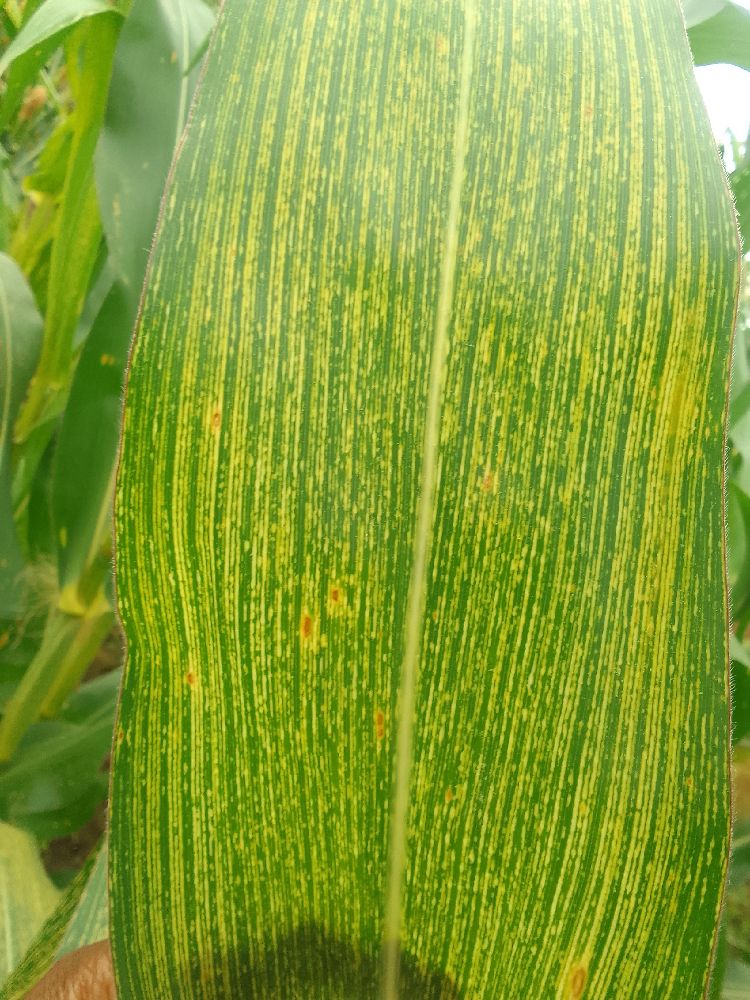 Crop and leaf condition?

maize, maize streak virus
